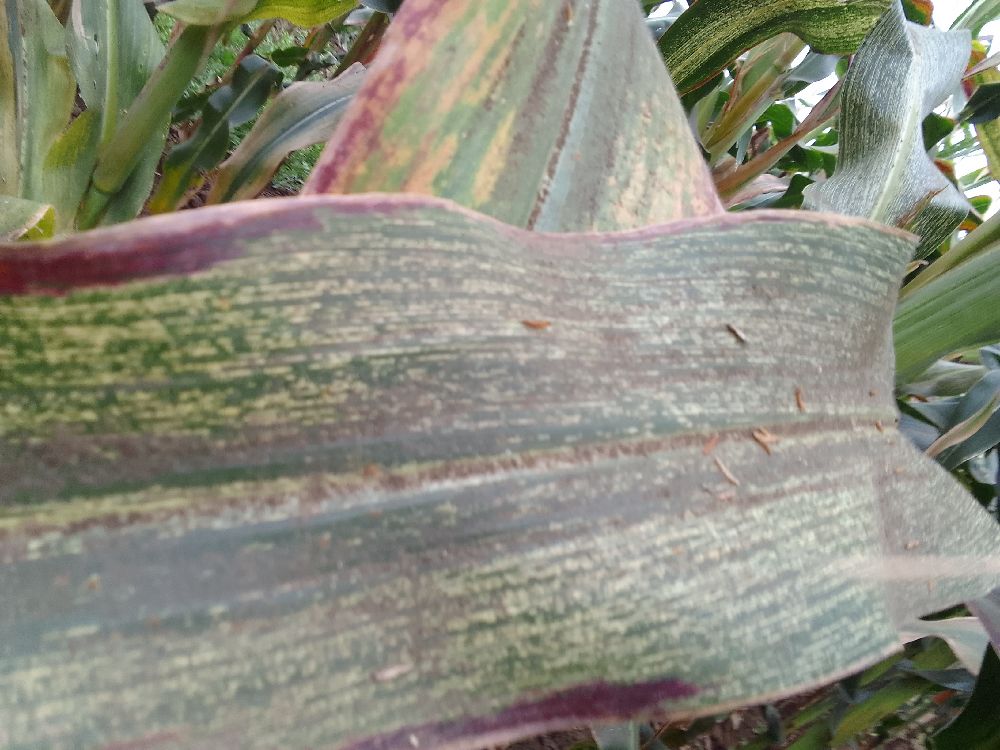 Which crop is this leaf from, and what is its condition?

maize, maize streak virus
